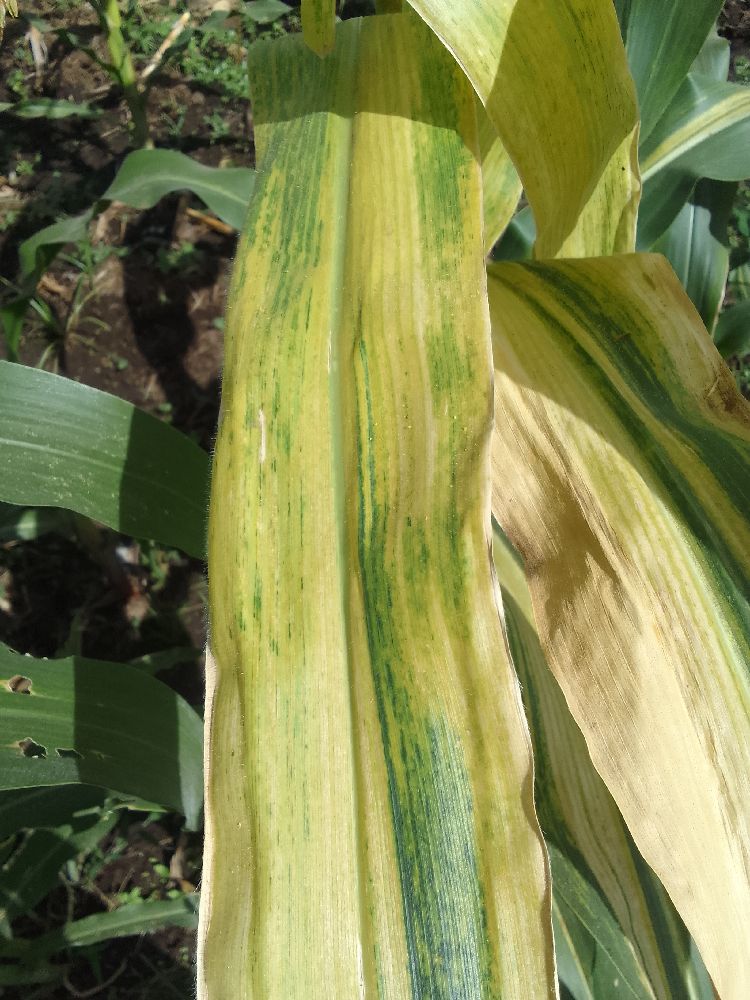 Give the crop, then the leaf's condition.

maize, maize lethal necrosis
